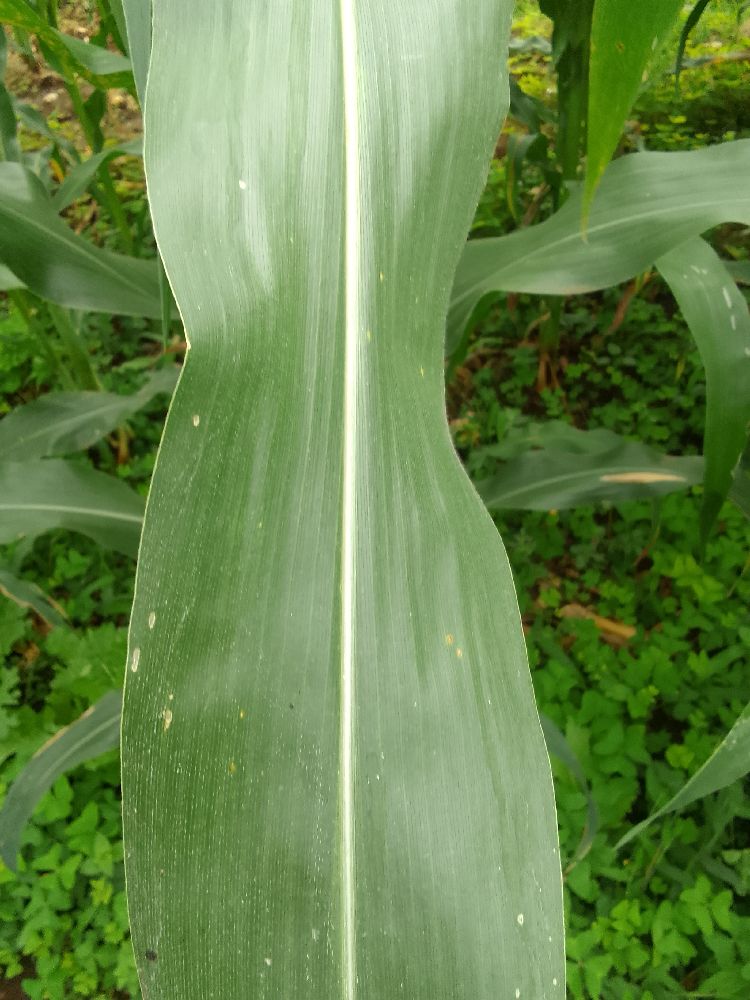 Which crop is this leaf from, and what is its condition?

maize, healthy
